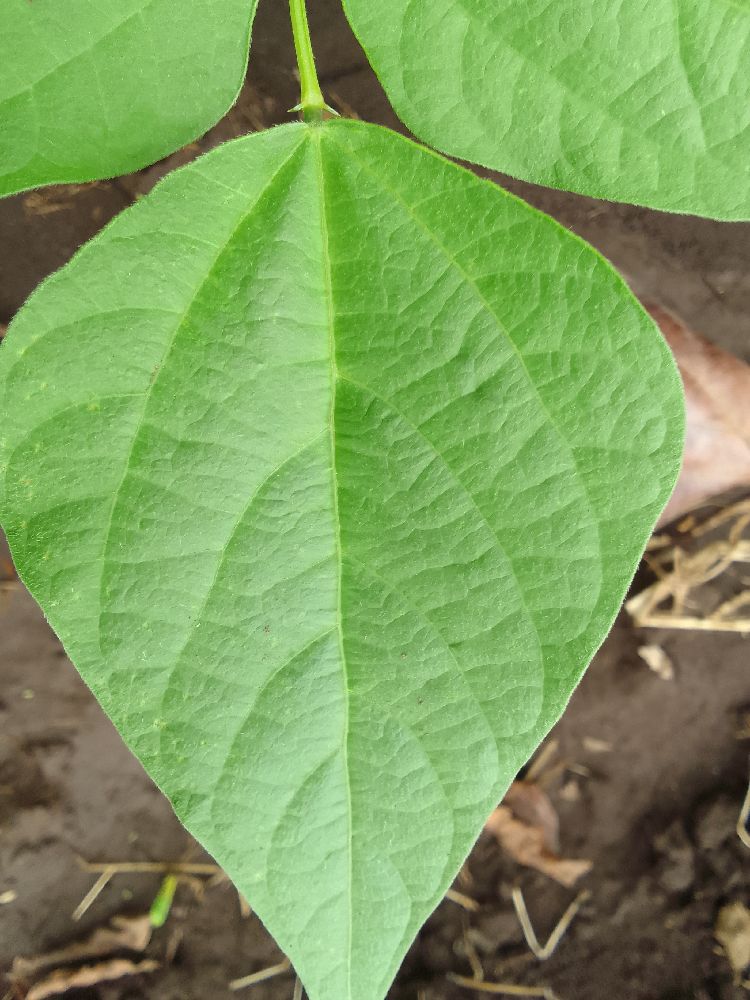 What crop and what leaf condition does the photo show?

common bean, healthy
